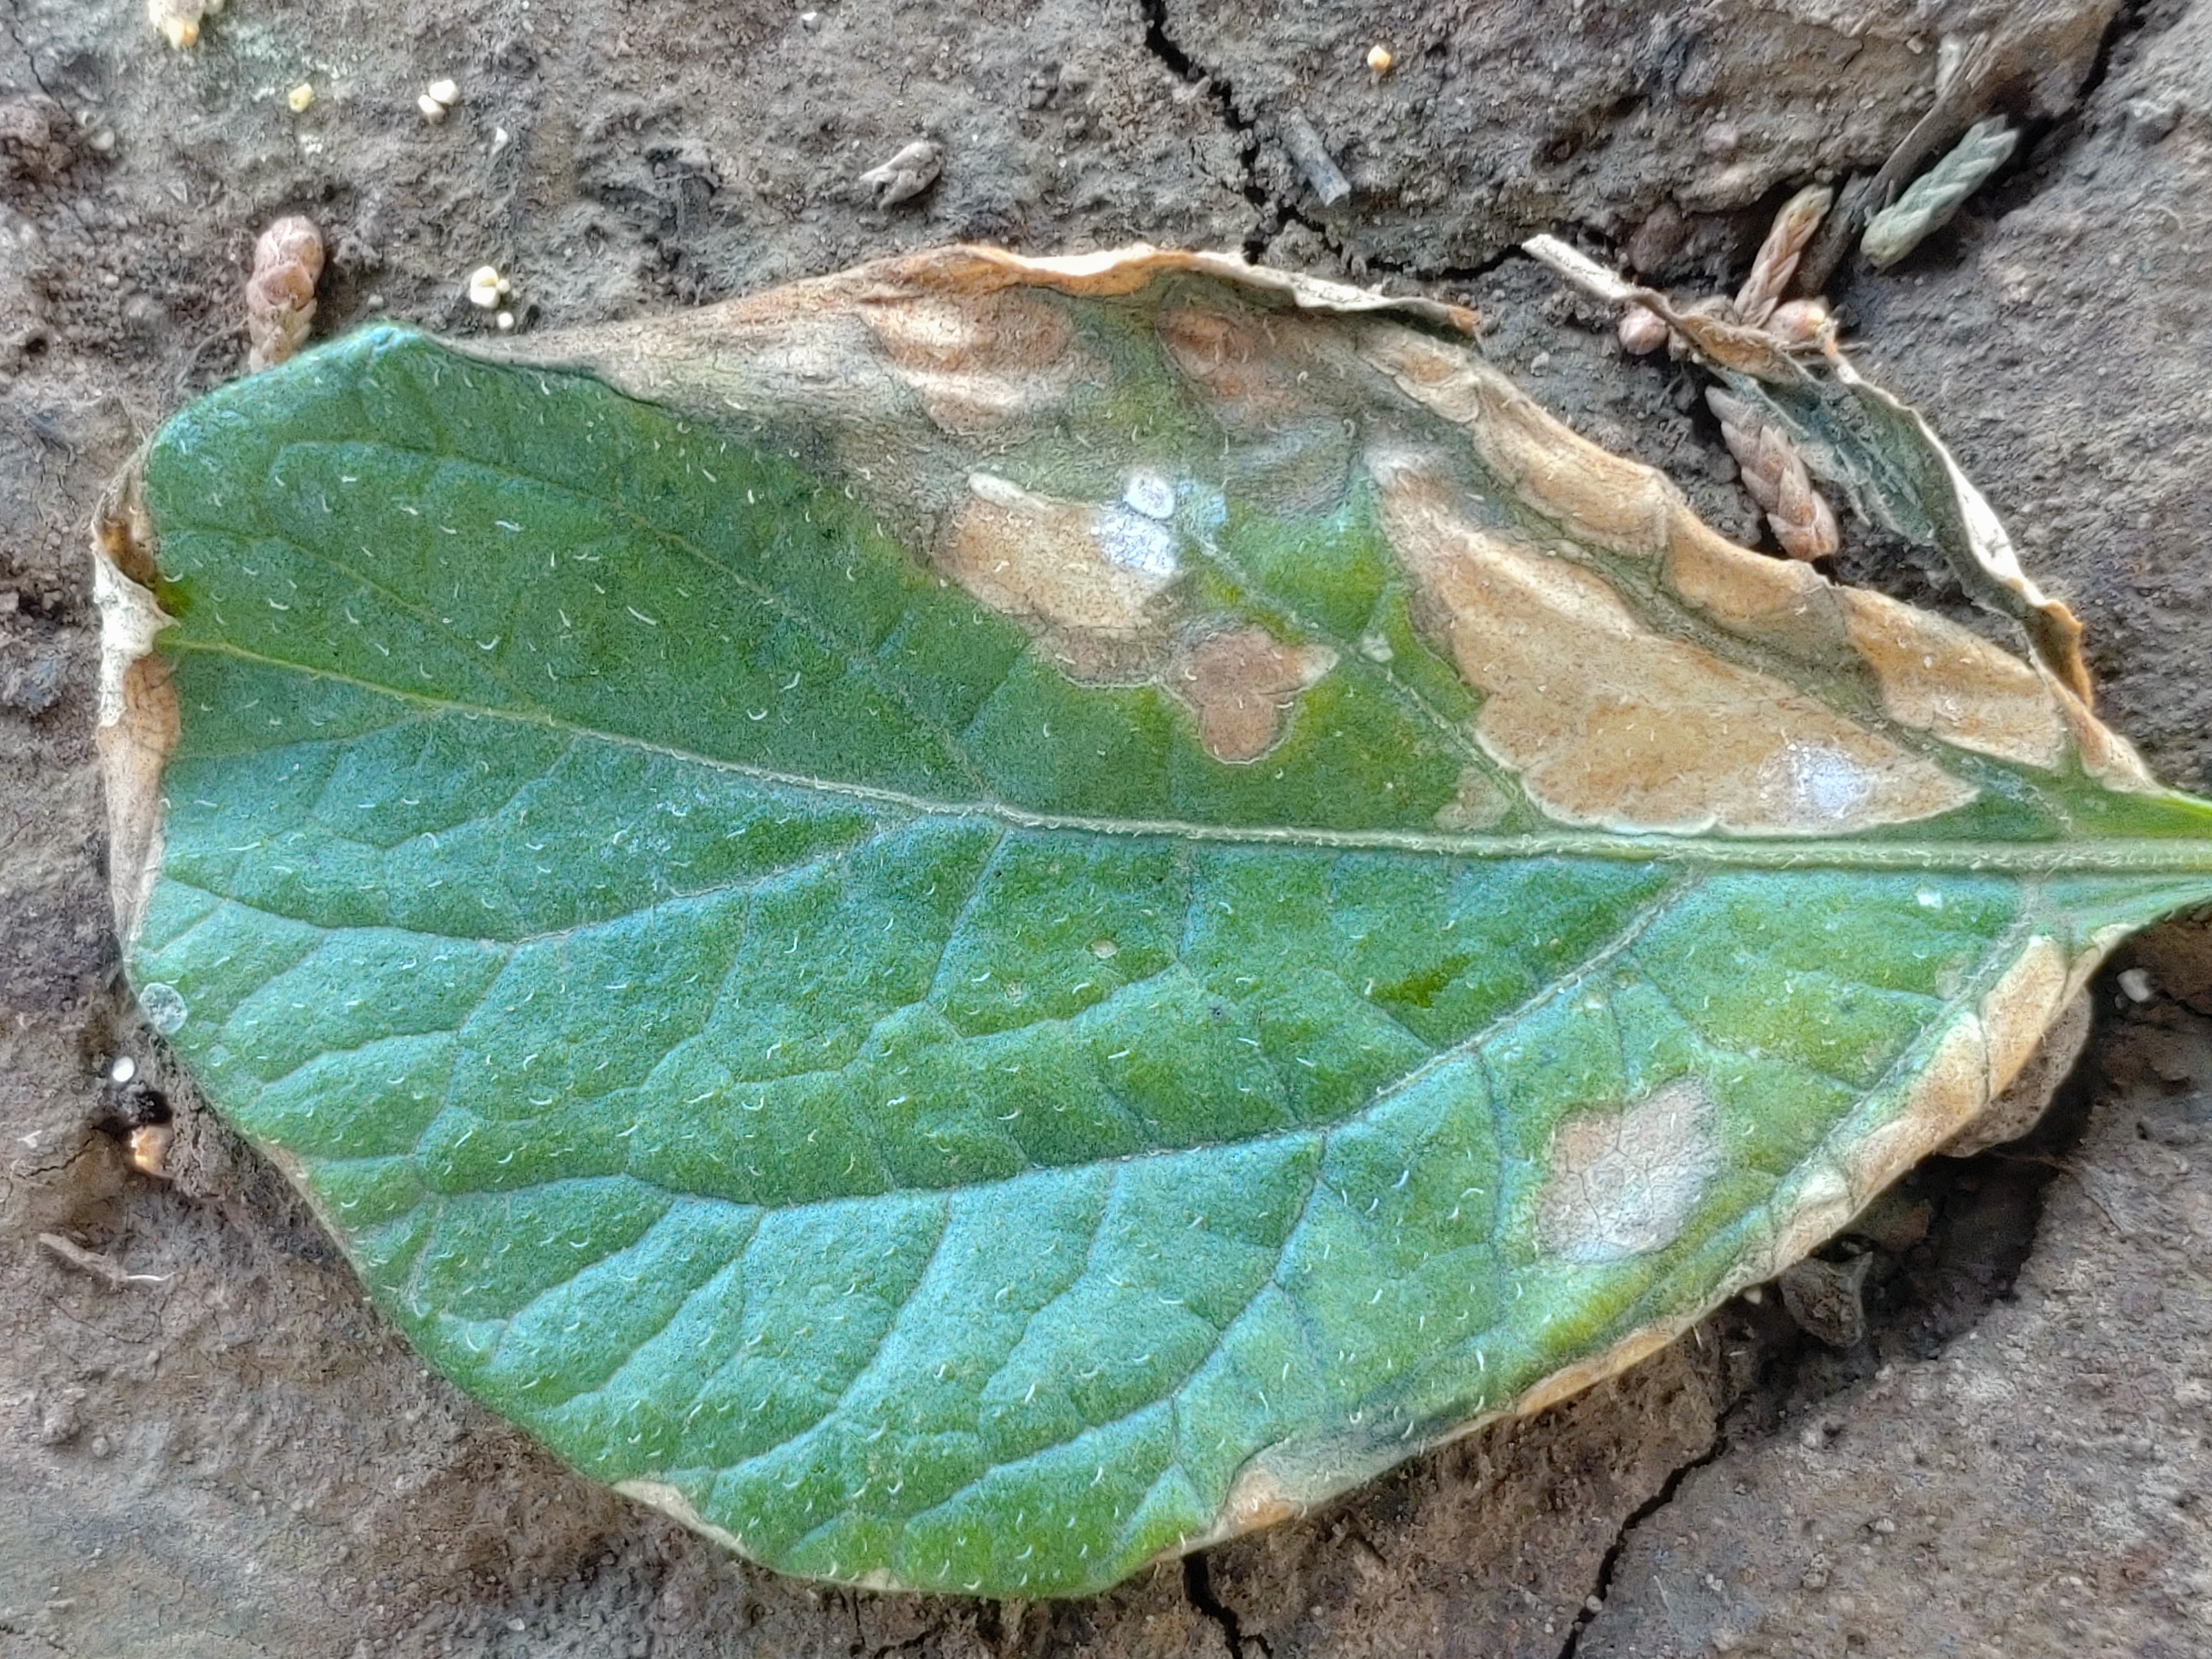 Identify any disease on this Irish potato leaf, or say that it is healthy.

early blight
